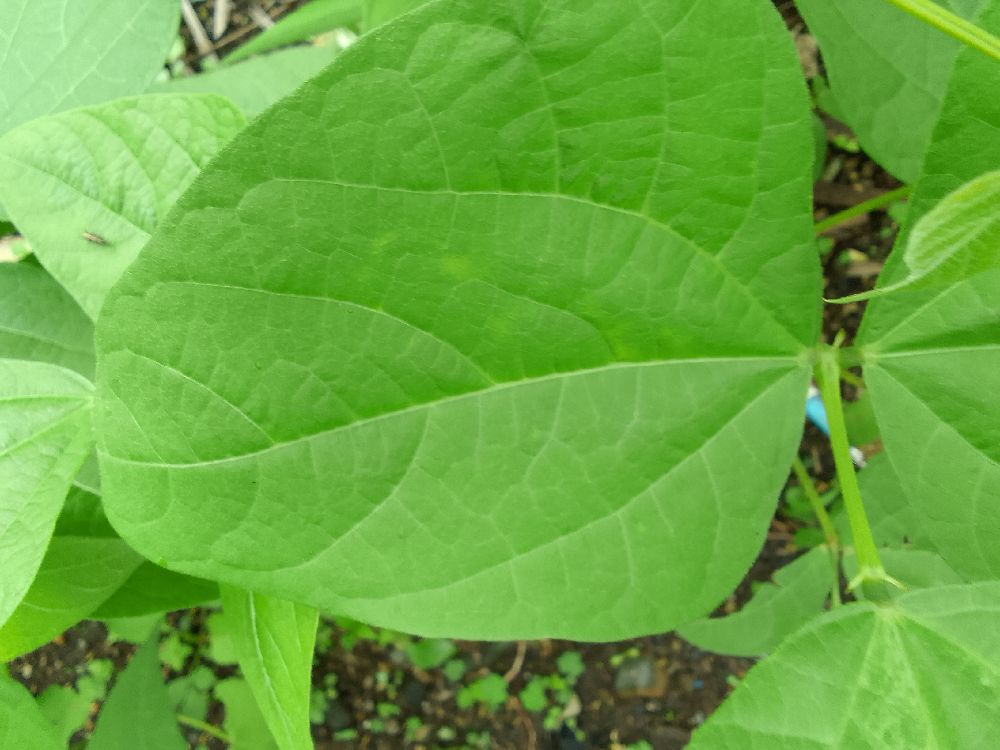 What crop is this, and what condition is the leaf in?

common bean, healthy
